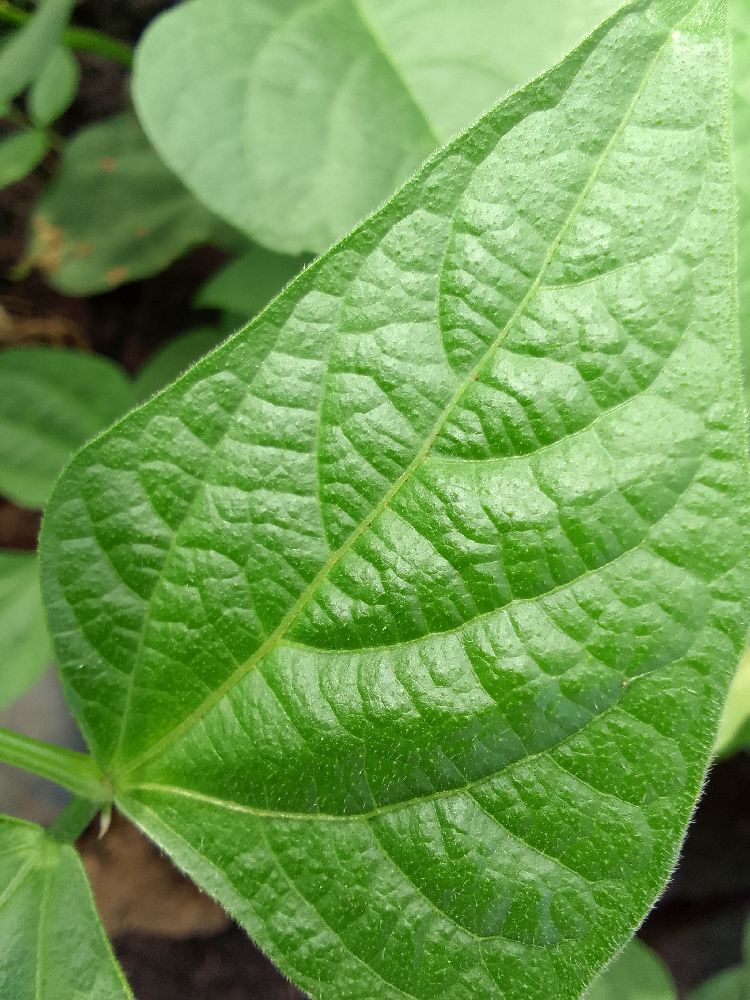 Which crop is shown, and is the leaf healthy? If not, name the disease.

common bean, healthy
